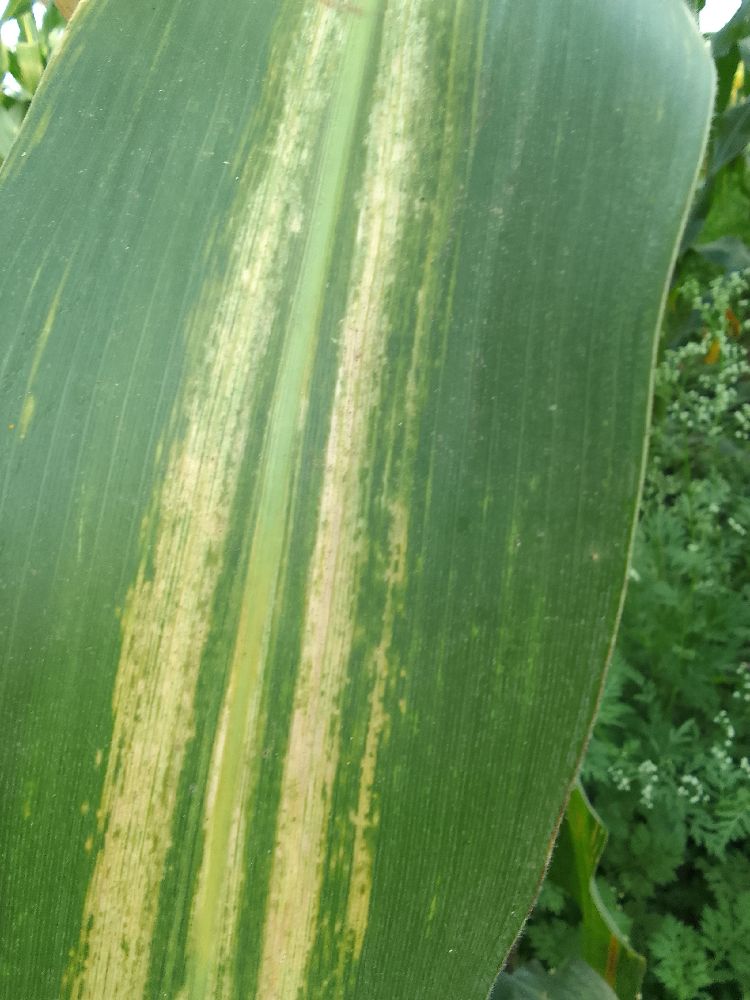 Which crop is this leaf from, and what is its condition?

maize, maize lethal necrosis
